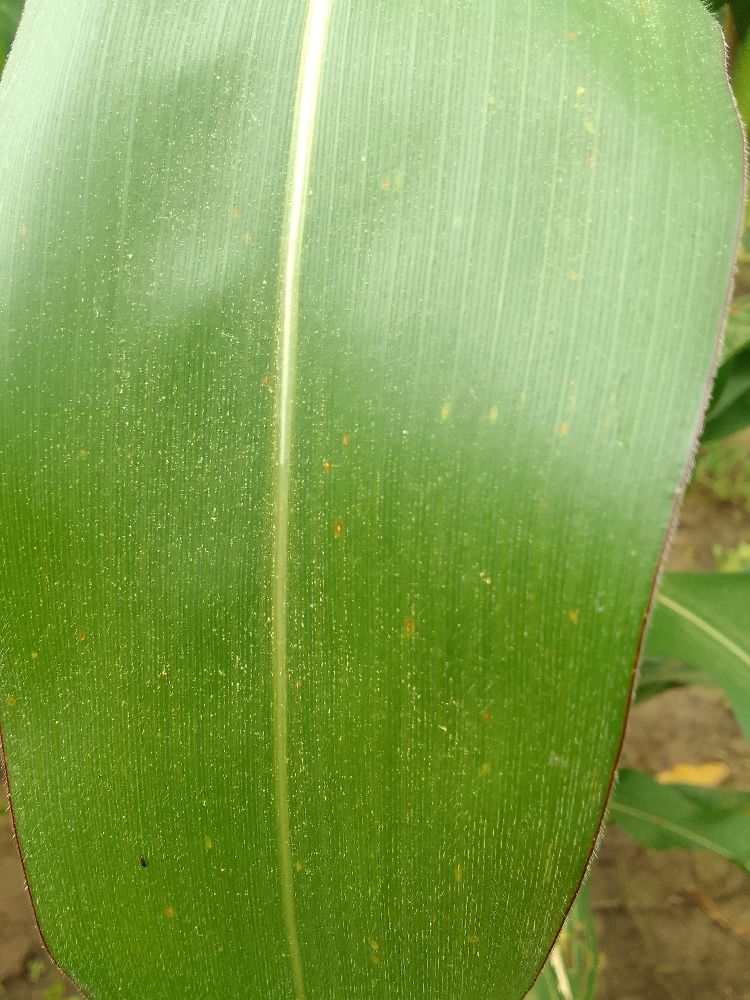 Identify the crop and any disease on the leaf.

maize, healthy
